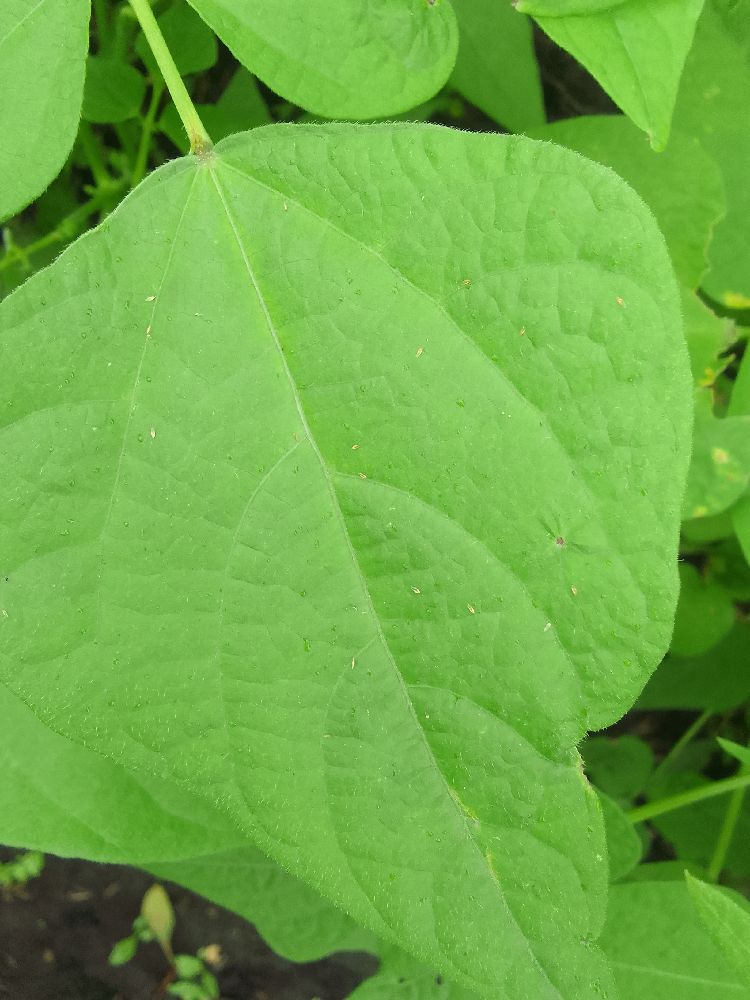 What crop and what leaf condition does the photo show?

common bean, healthy
